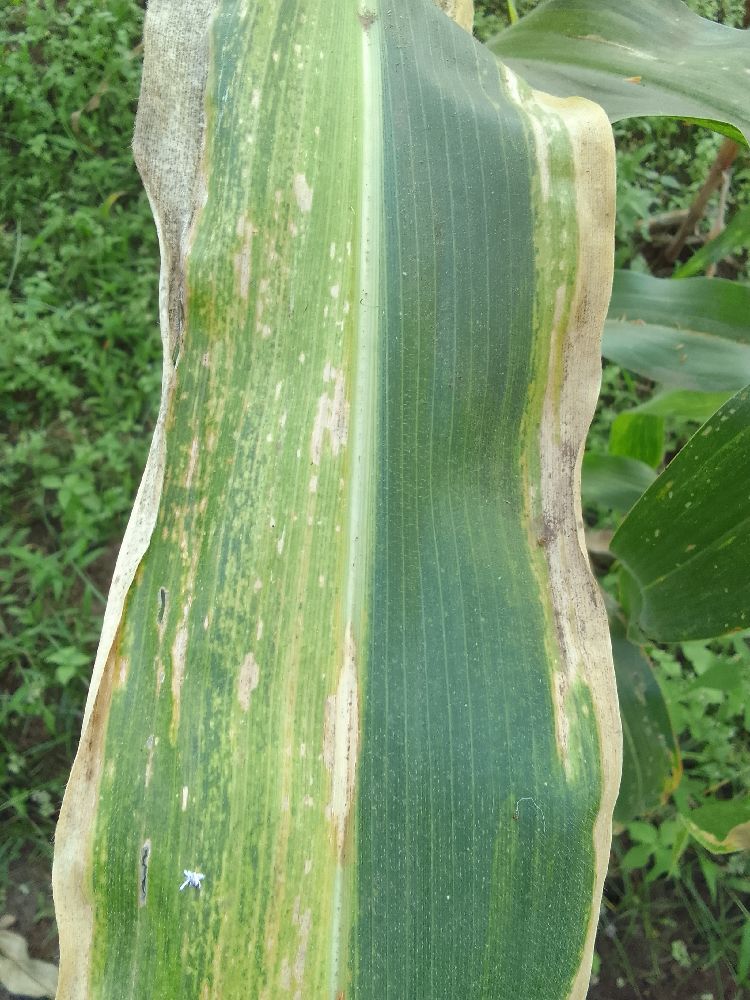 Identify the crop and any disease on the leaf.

maize, maize lethal necrosis
